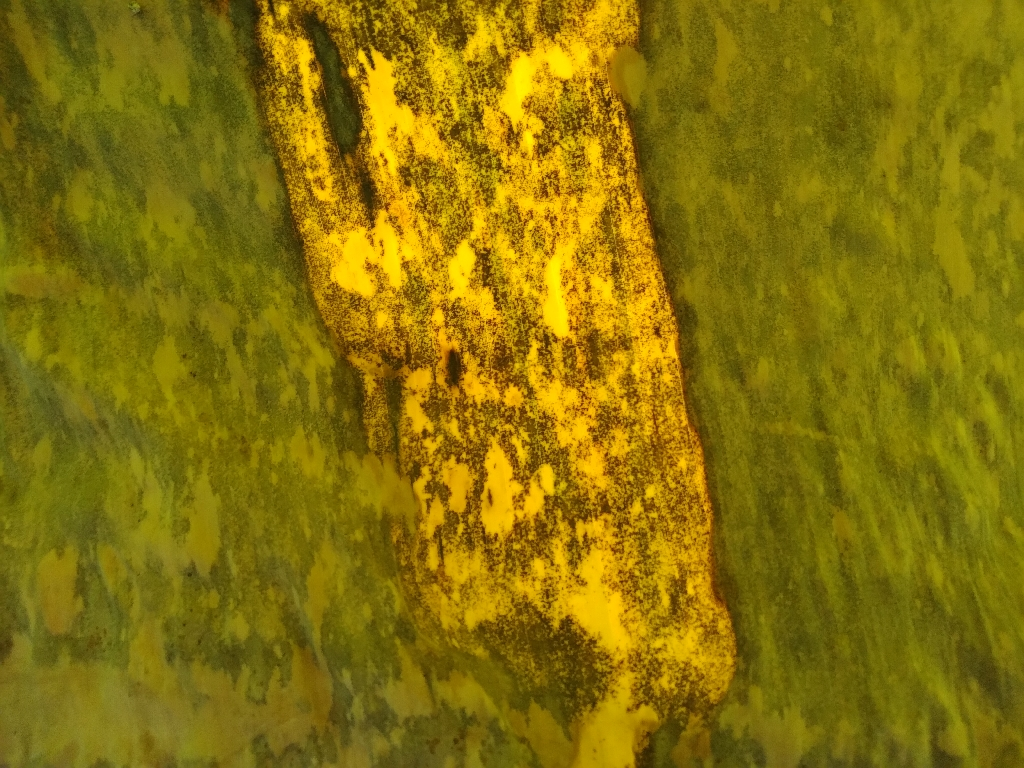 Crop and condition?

banana, black sigatoka
